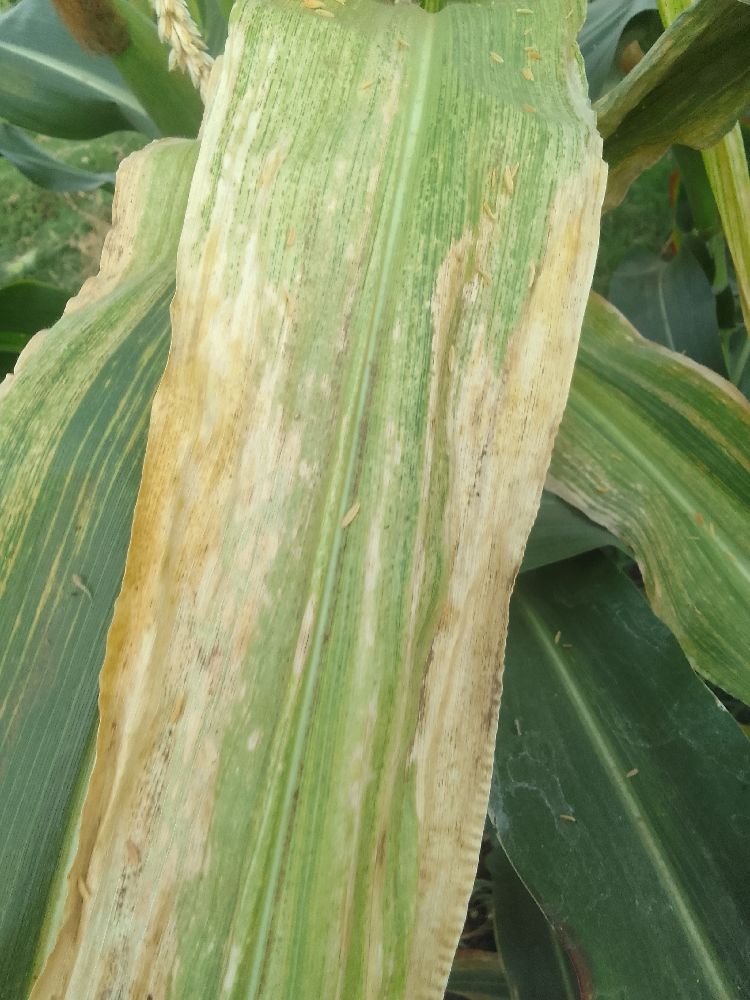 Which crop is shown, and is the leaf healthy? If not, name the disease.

maize, maize lethal necrosis
